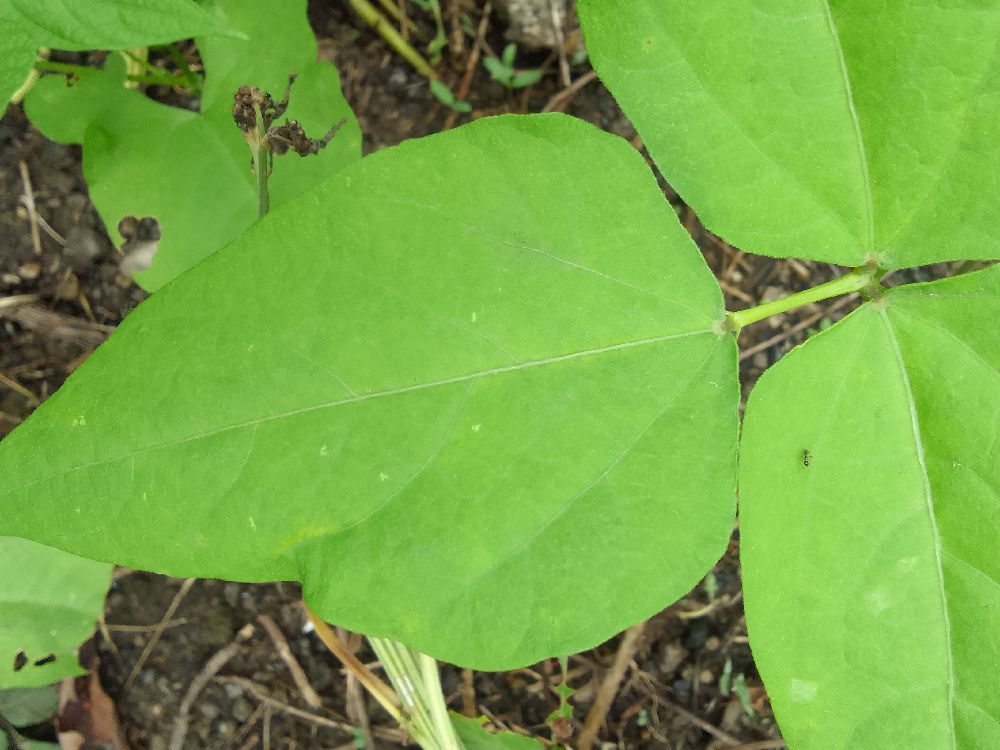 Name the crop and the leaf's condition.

common bean, healthy
